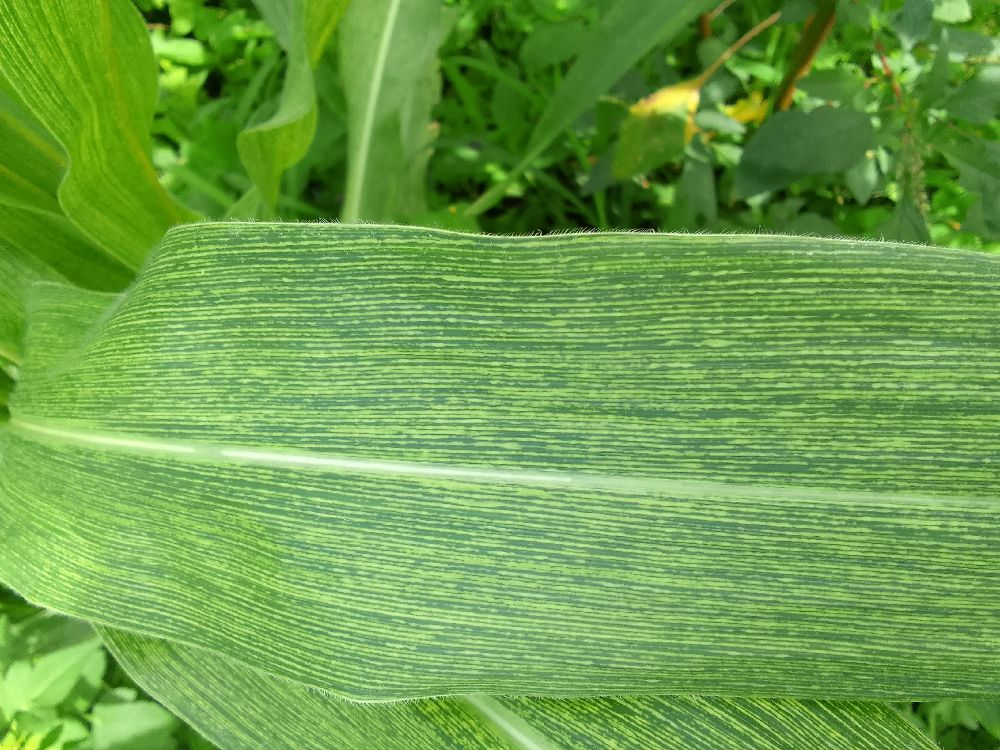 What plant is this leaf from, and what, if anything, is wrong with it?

maize, maize streak virus
